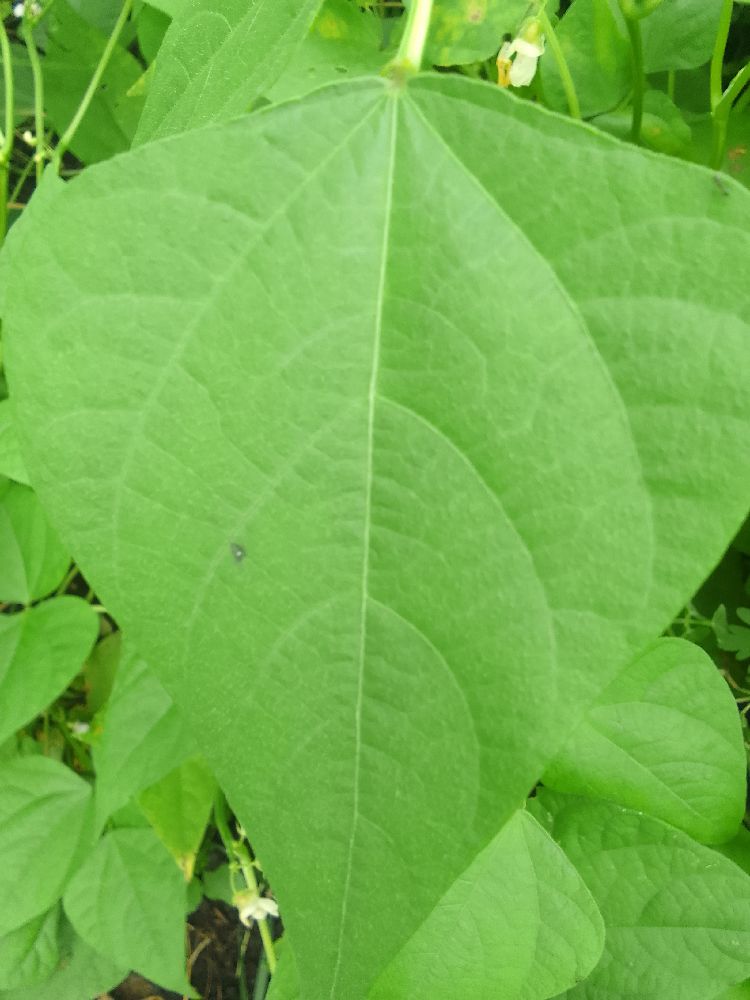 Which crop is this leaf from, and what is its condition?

common bean, healthy
